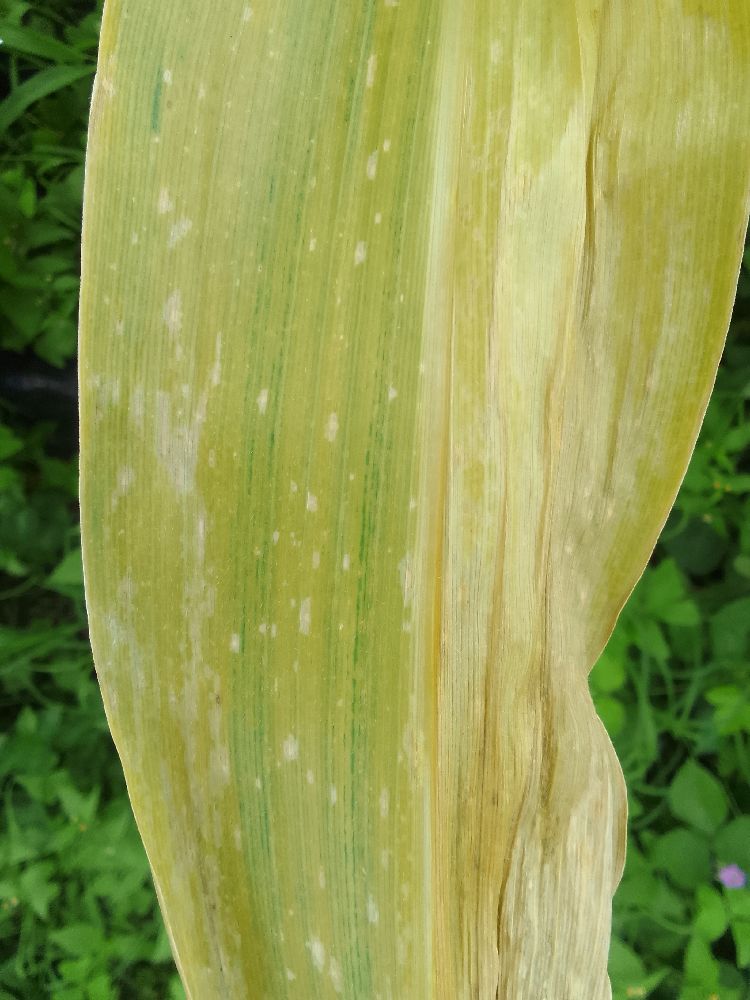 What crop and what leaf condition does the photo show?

maize, maize lethal necrosis
